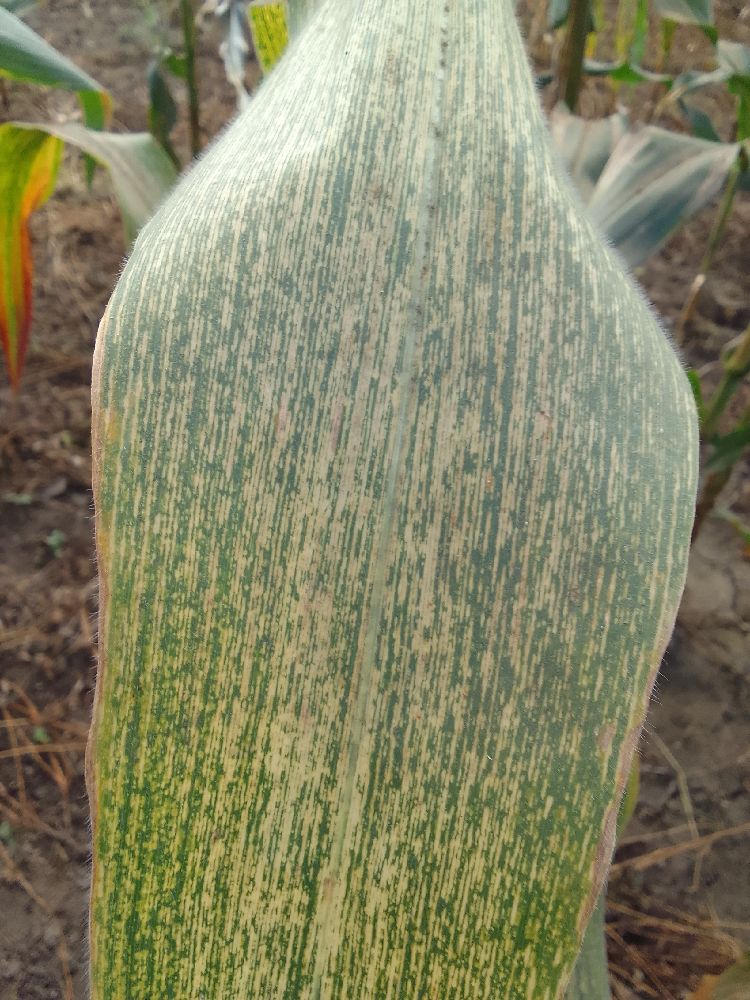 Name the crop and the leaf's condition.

maize, maize streak virus
